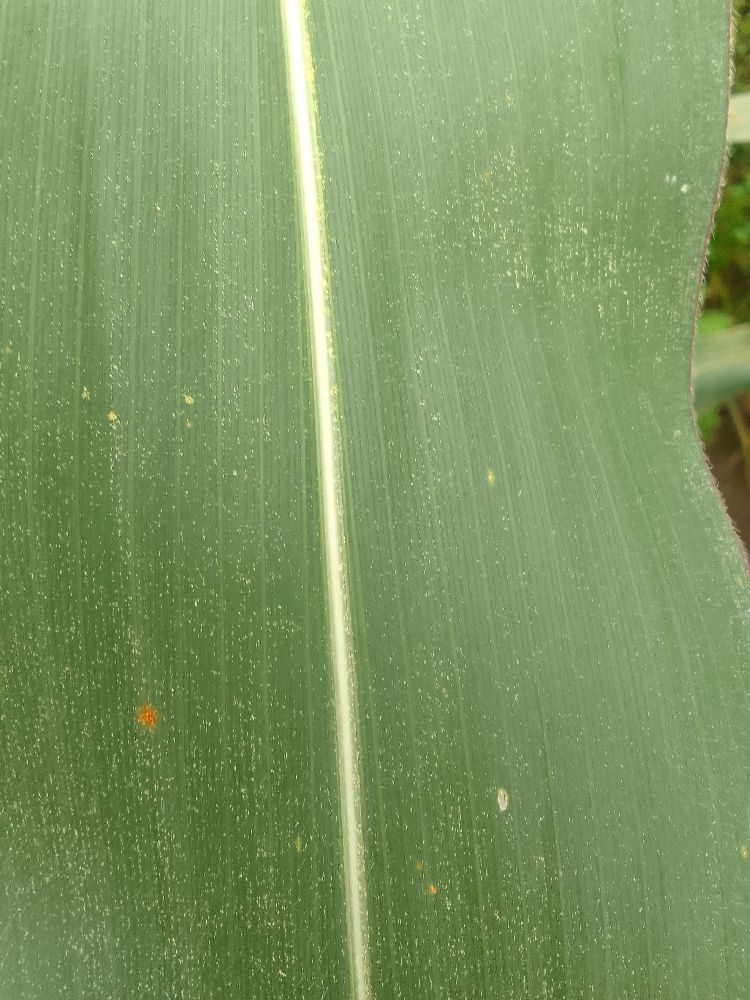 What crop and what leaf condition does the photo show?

maize, healthy
